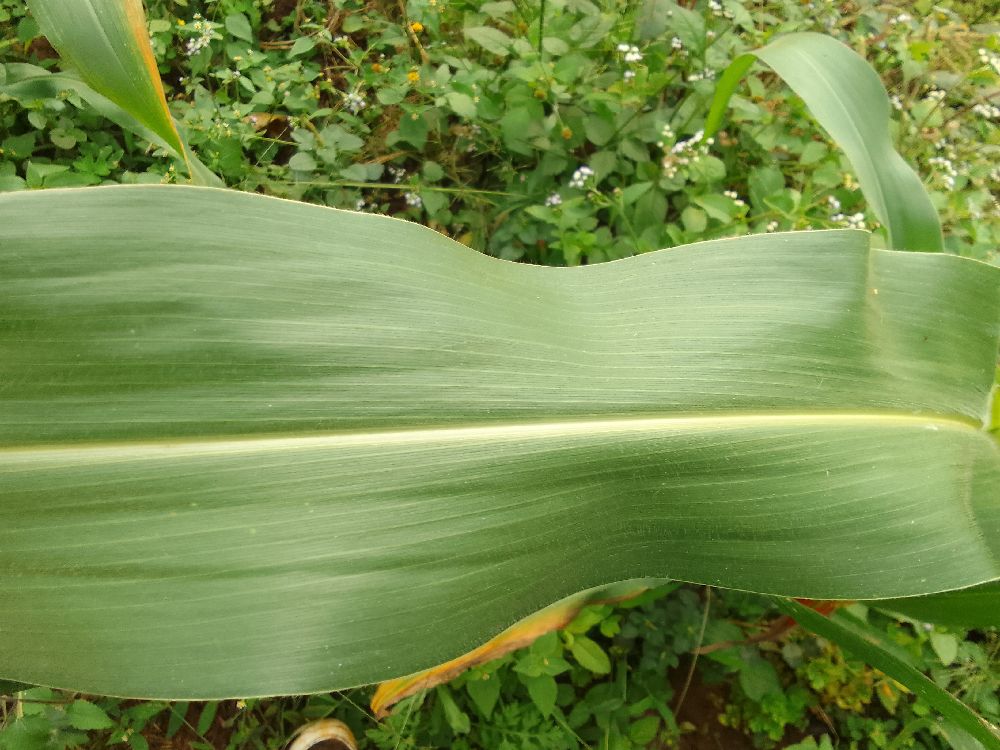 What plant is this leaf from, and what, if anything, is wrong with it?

maize, healthy
